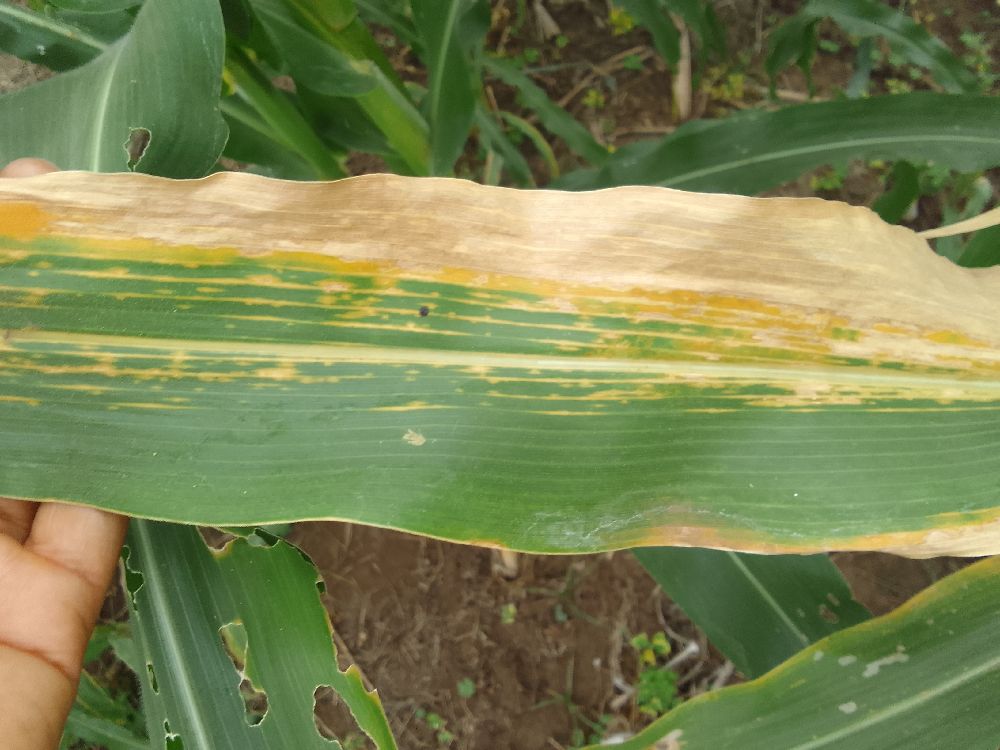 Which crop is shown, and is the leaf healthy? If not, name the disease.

maize, maize lethal necrosis
